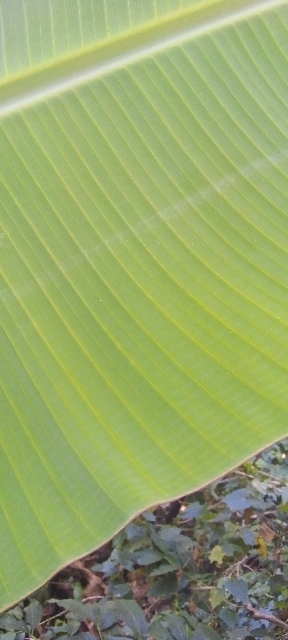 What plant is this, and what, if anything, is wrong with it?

banana, healthy
